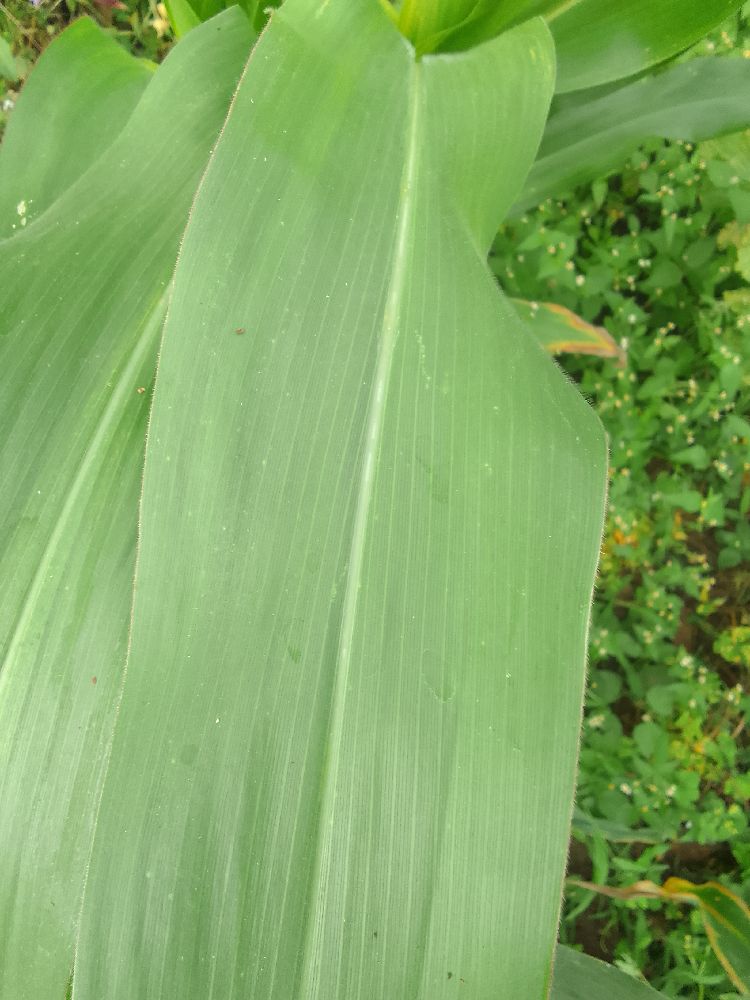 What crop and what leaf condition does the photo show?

maize, healthy
